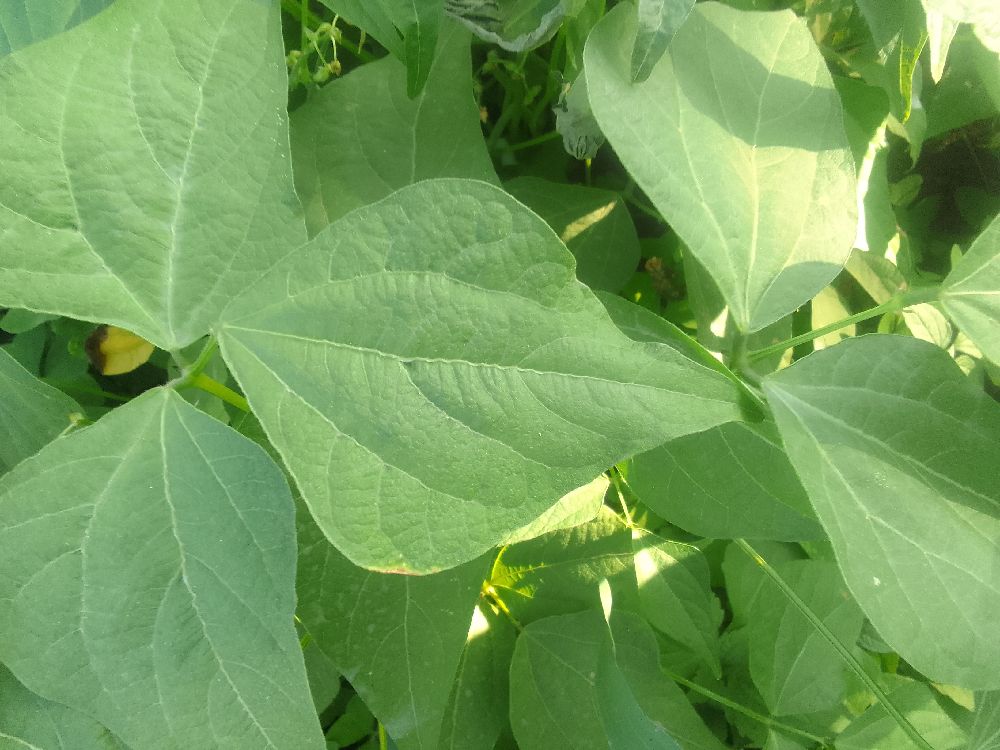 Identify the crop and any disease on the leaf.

common bean, healthy
